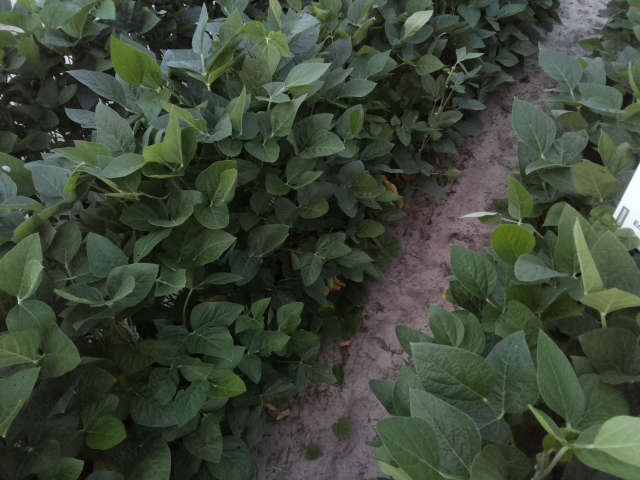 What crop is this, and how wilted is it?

soybean, leaves with no wilting
